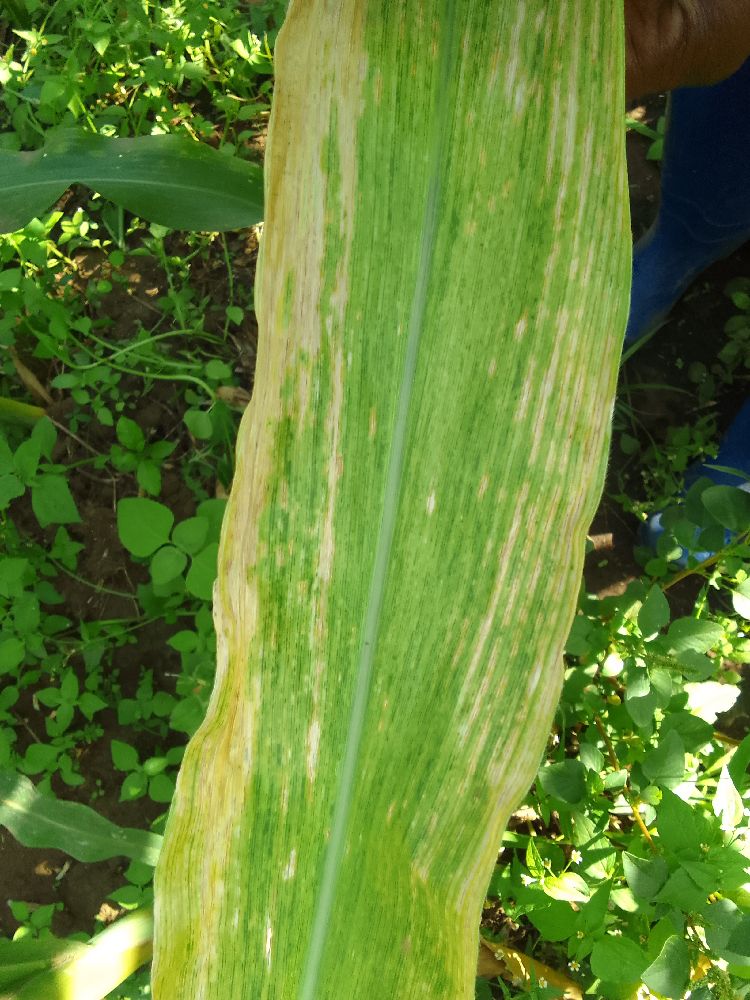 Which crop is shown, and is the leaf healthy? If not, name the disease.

maize, maize lethal necrosis
